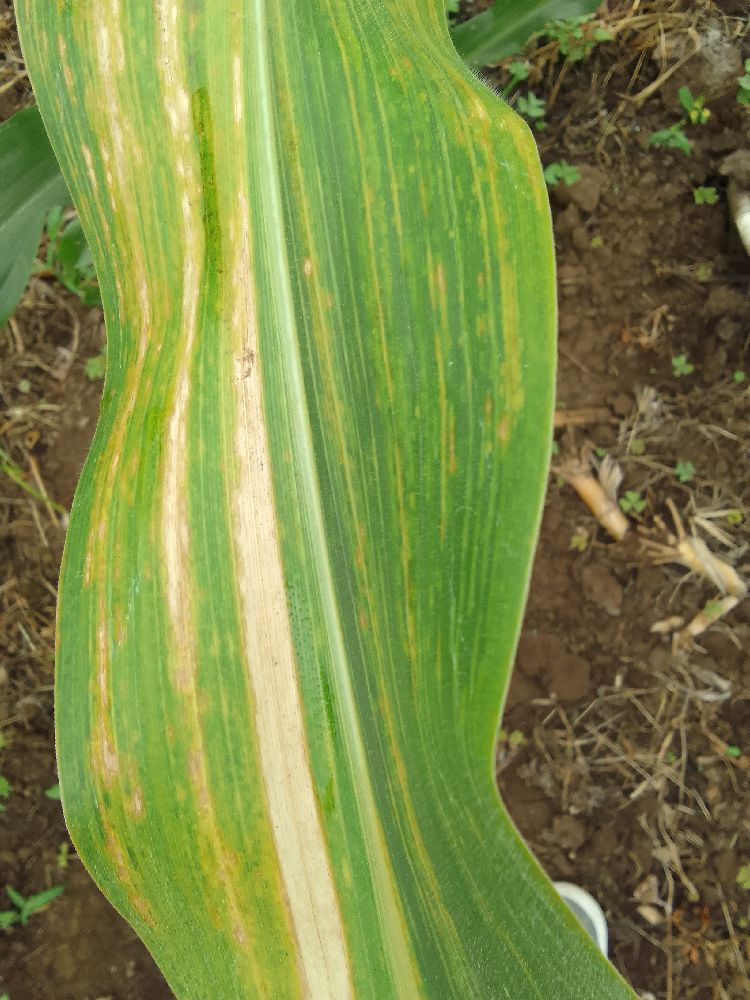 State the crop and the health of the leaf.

maize, maize lethal necrosis
